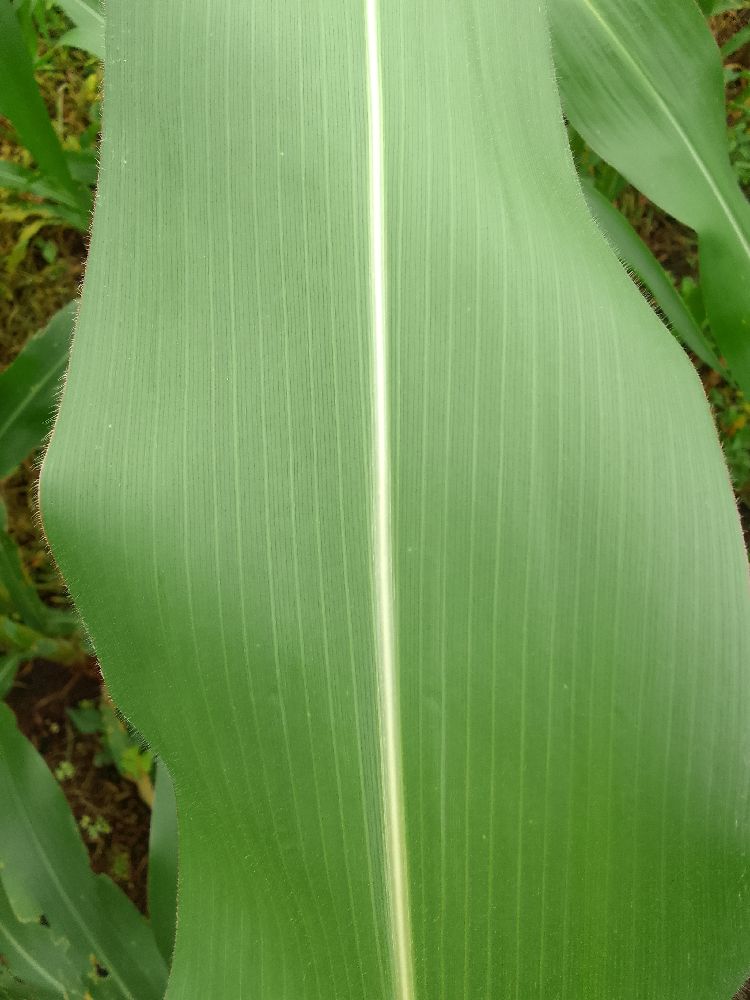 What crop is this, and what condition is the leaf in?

maize, healthy
